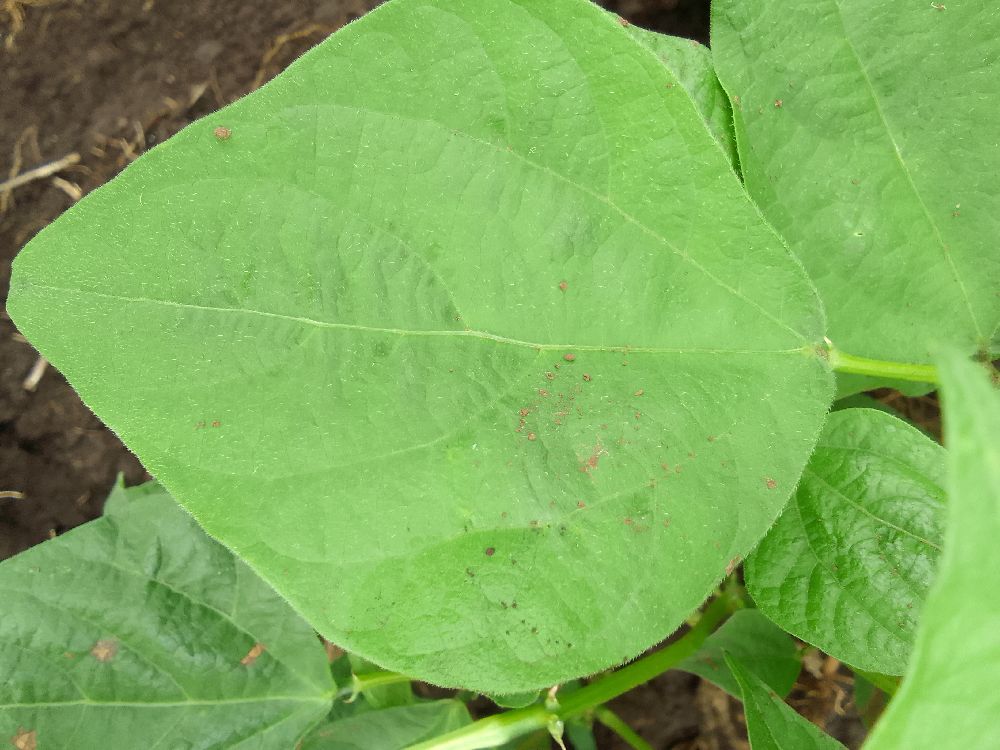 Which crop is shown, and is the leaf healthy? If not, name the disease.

common bean, healthy
